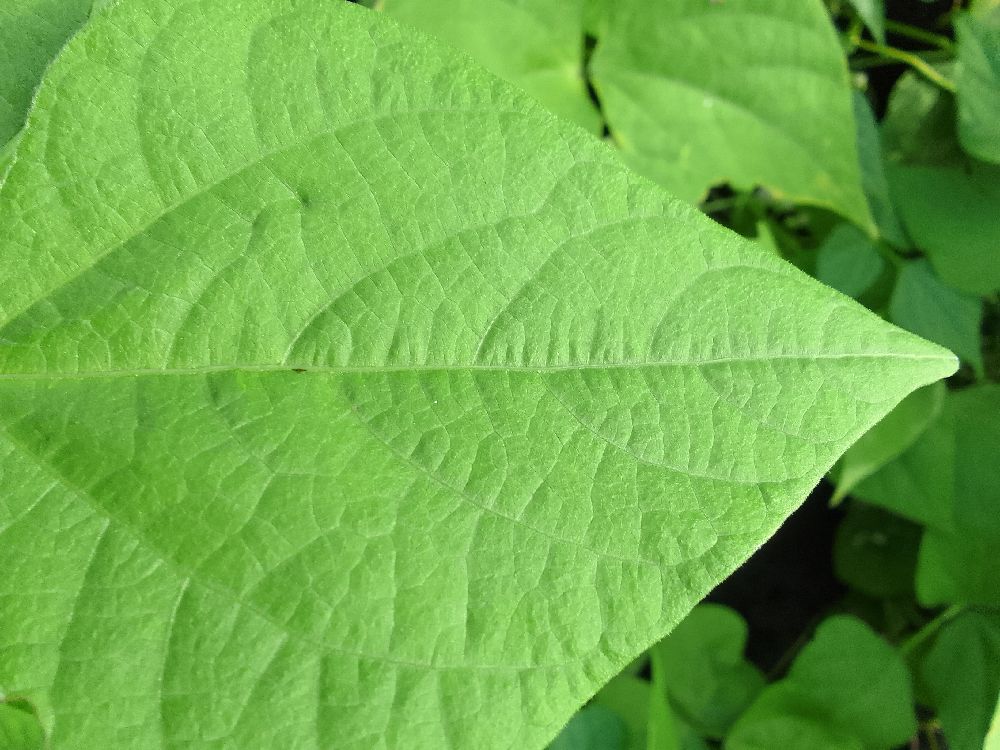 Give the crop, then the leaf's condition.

common bean, healthy
